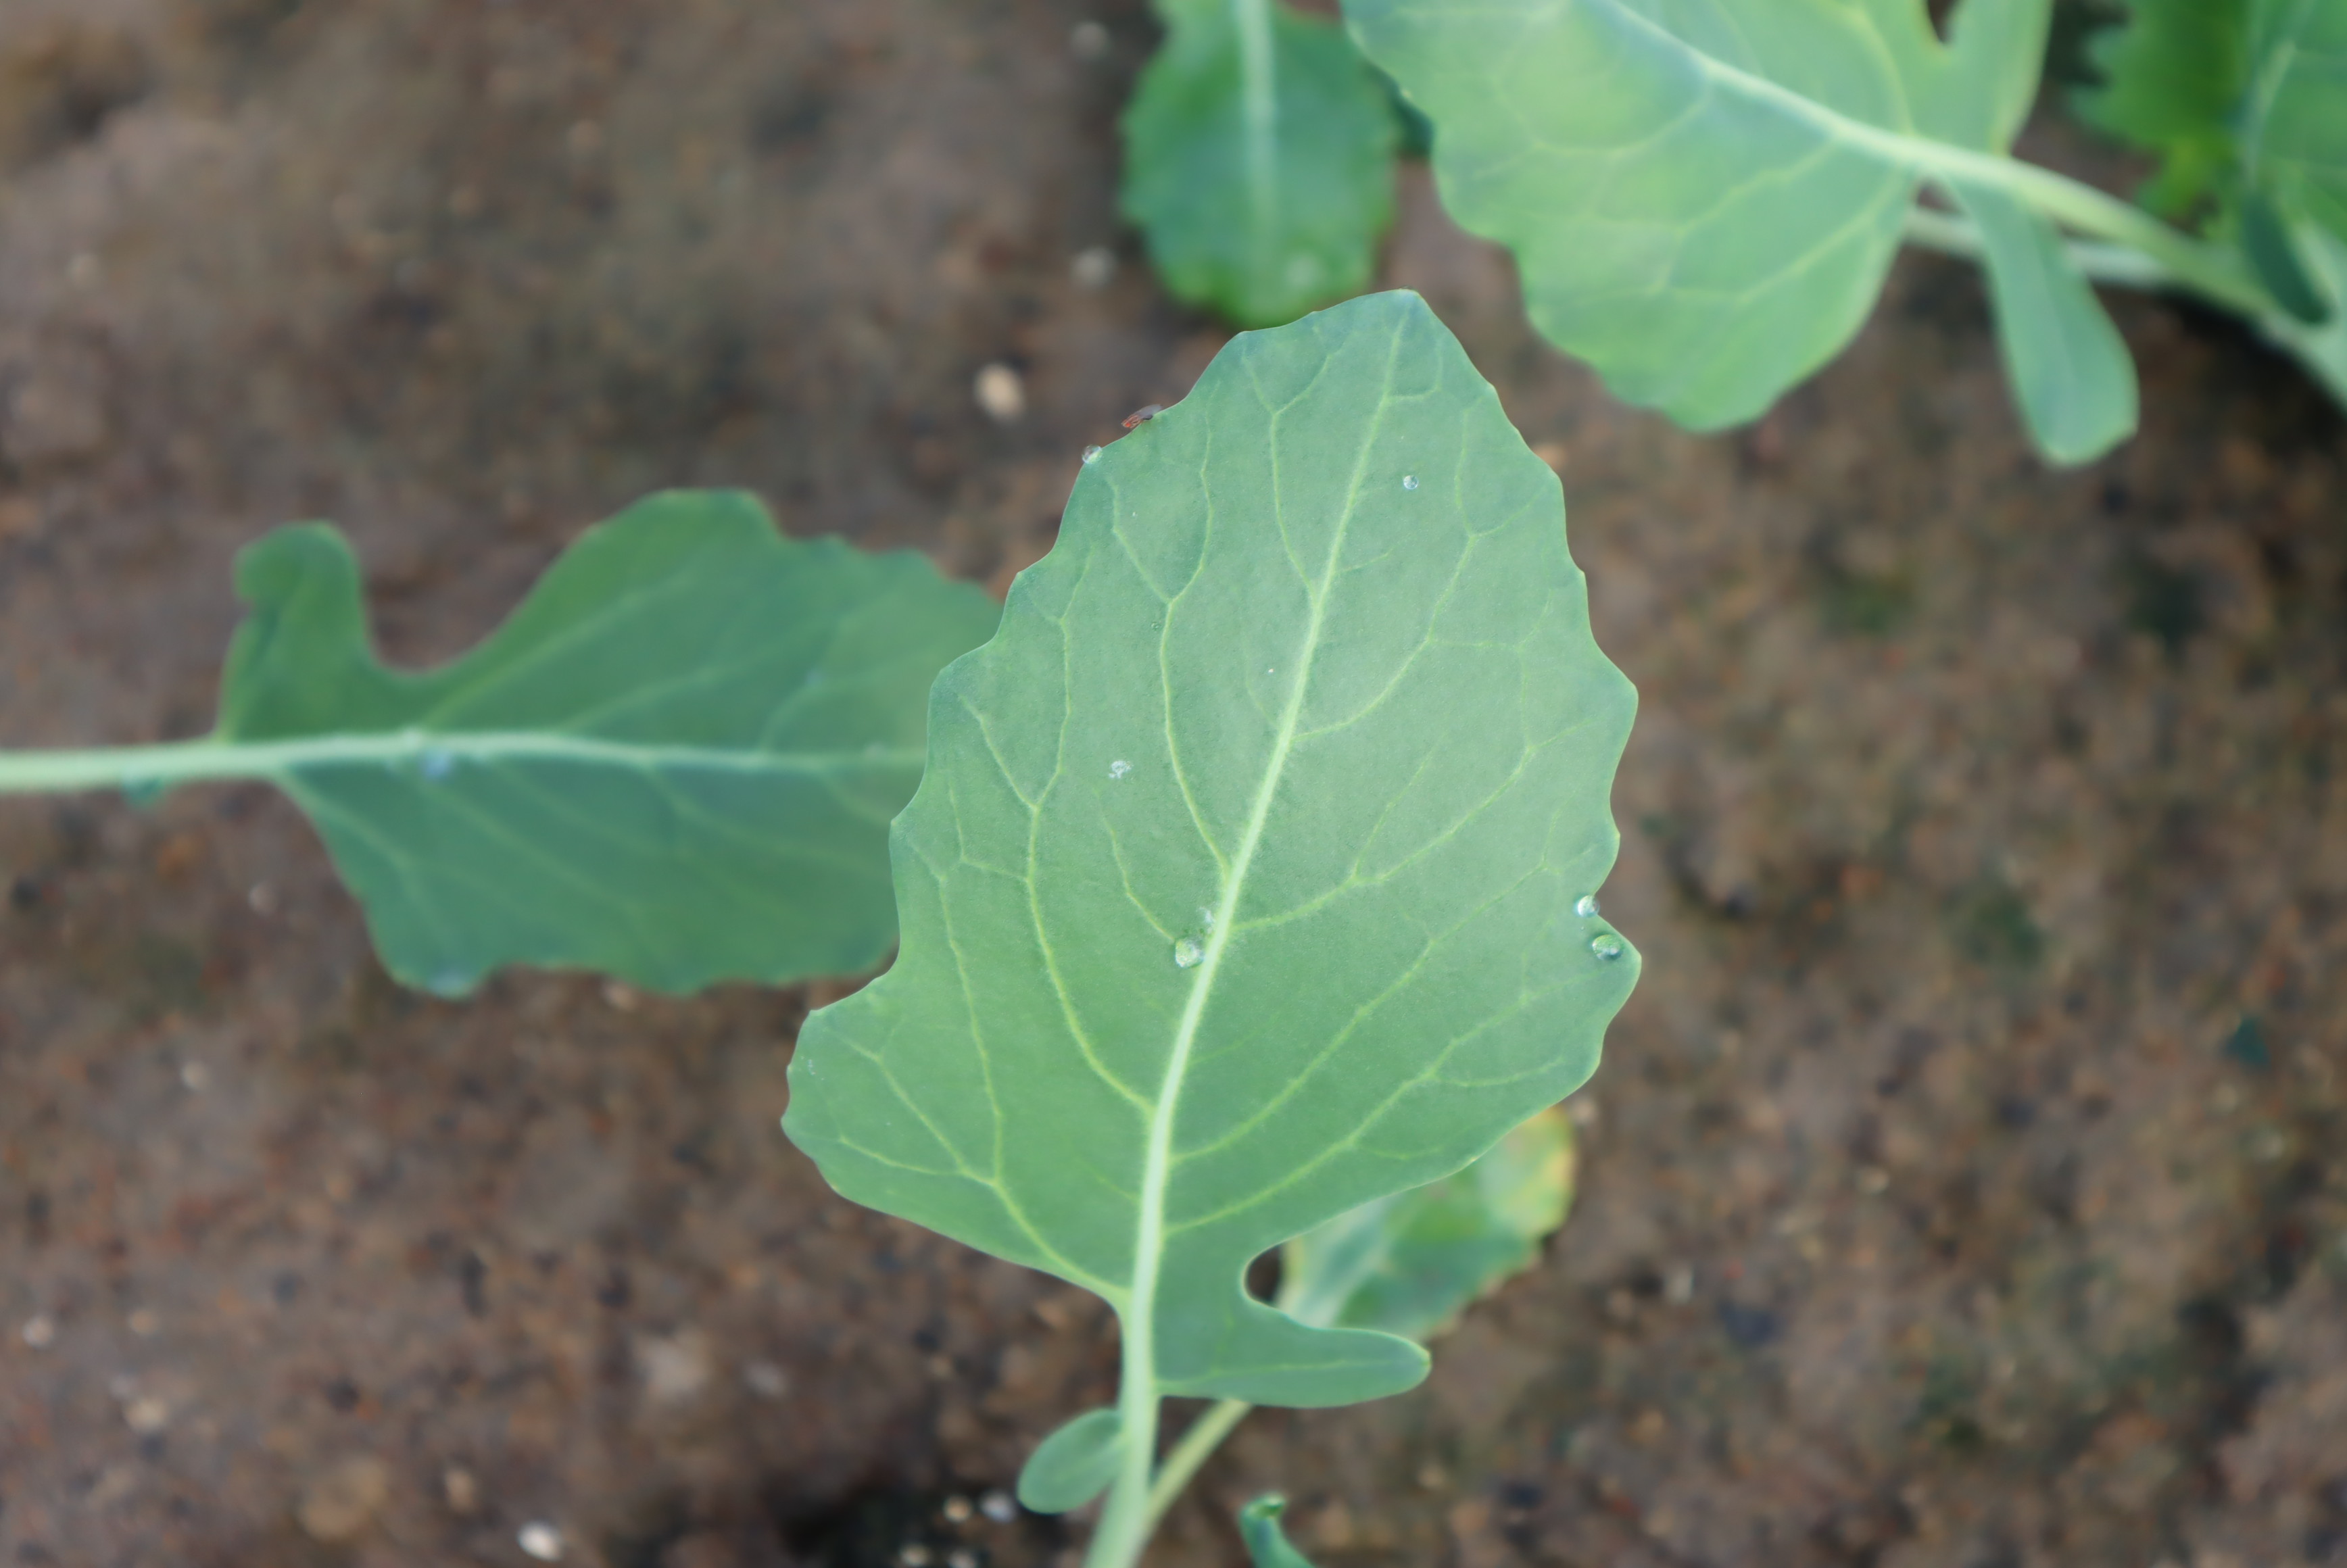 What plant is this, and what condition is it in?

turnip, healthy
